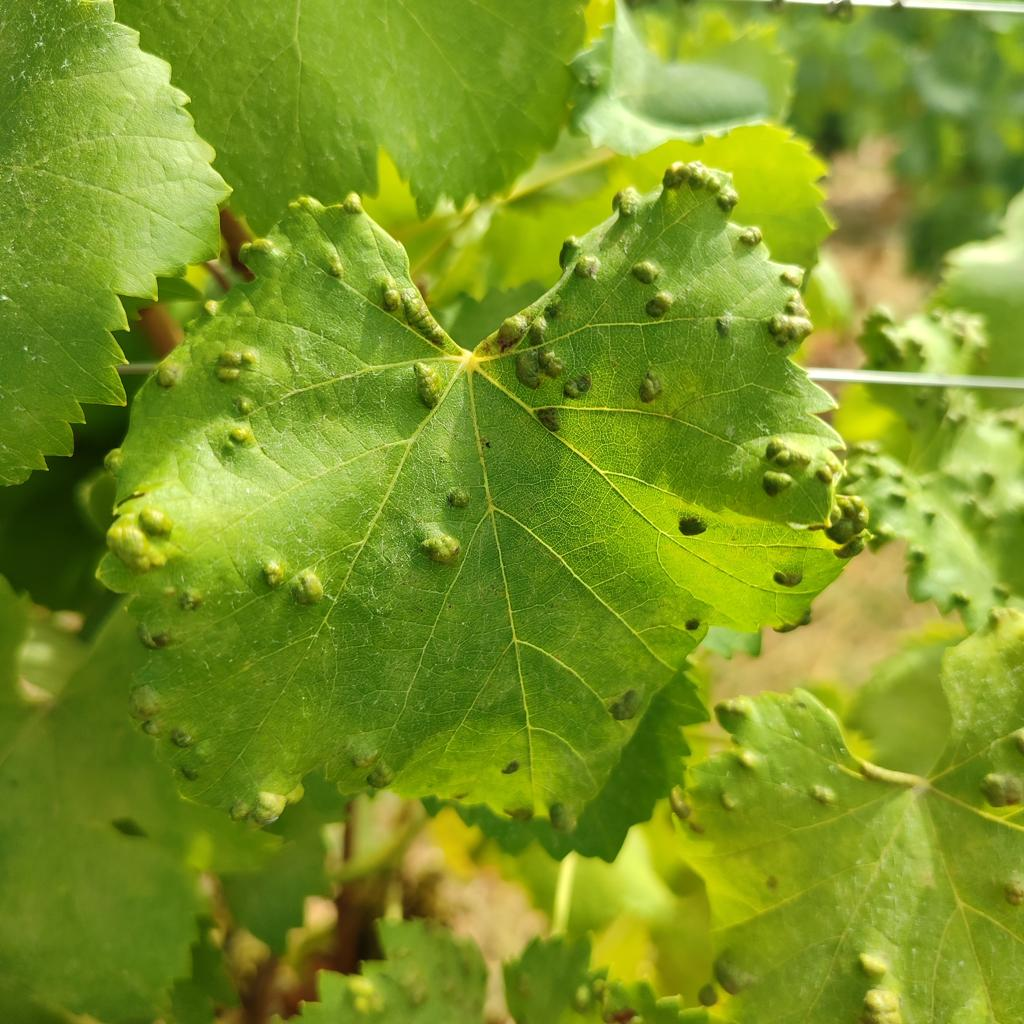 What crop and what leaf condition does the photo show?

grapevine, erineum mite
